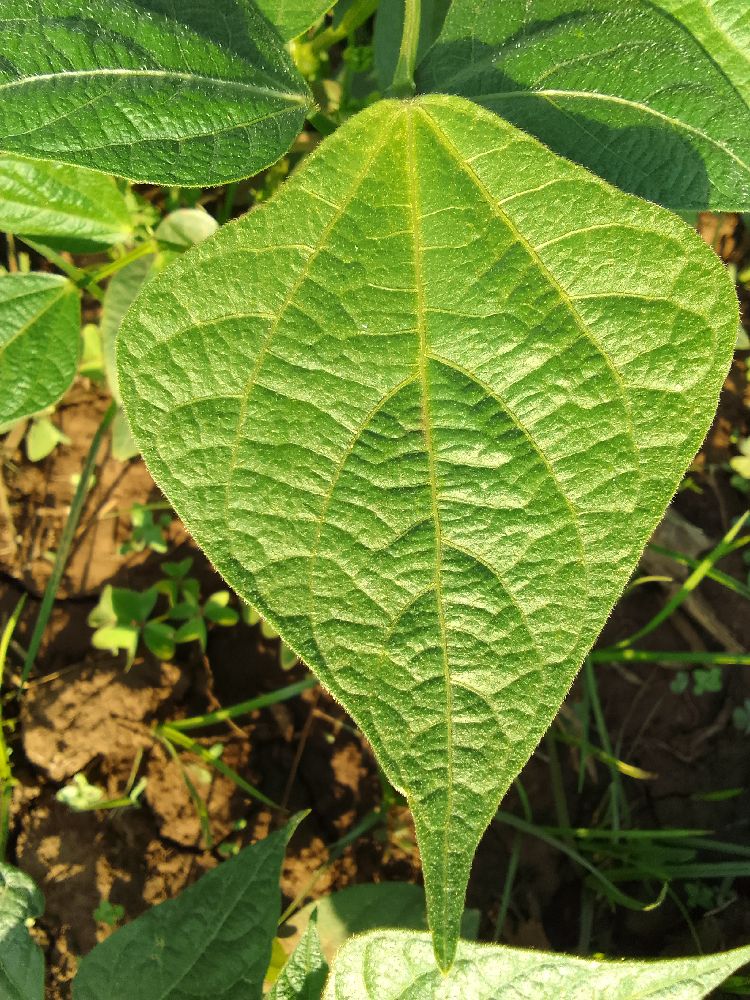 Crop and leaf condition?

common bean, healthy
